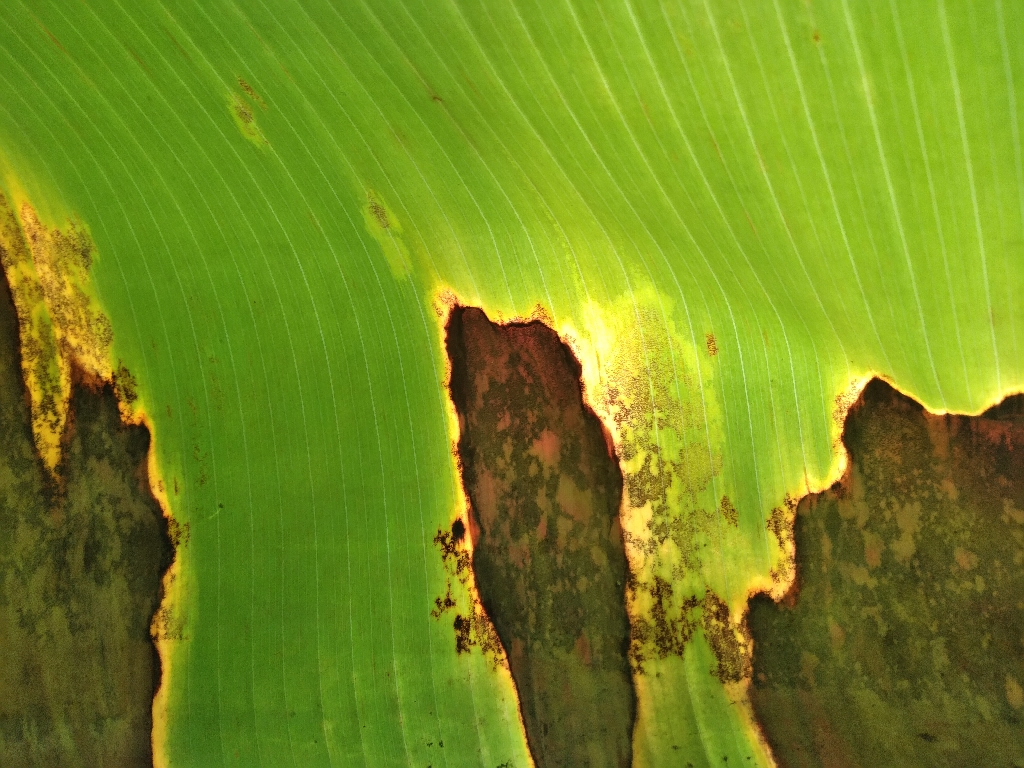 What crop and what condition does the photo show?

banana, black sigatoka
